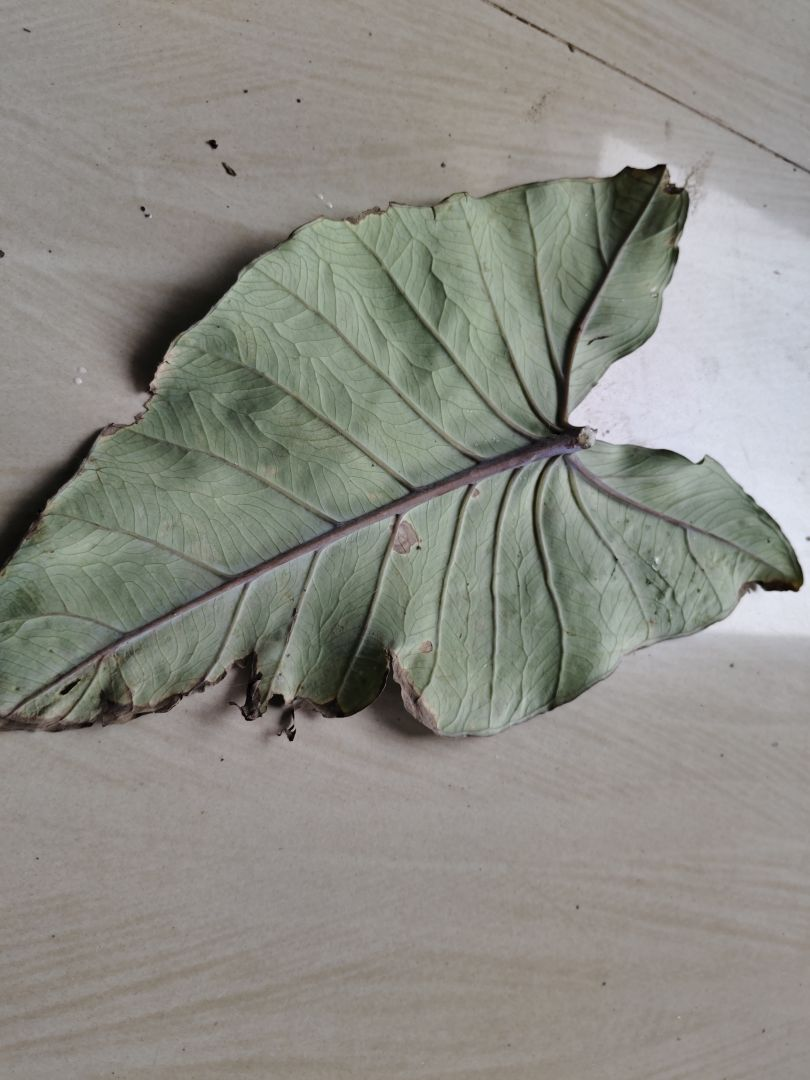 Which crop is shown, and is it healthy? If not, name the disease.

taro, leaf blight
